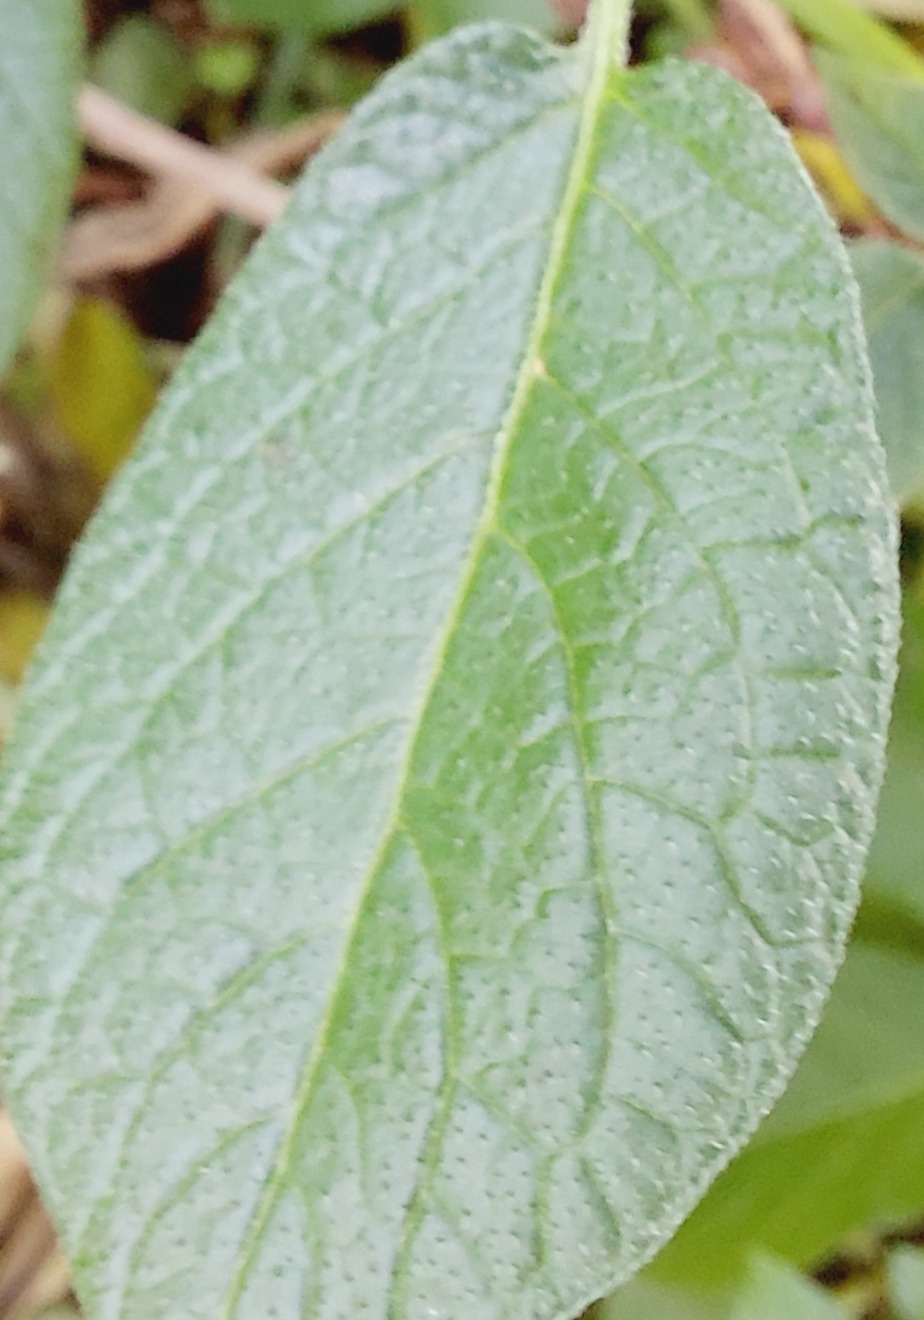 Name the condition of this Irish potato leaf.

healthy
